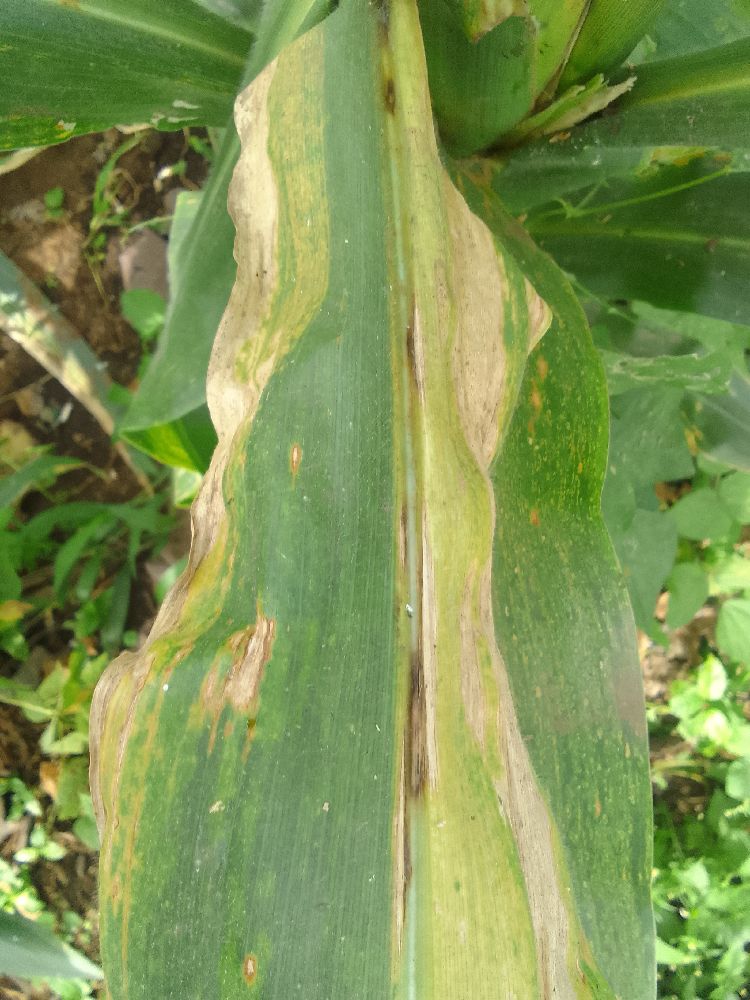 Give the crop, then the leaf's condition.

maize, maize lethal necrosis
